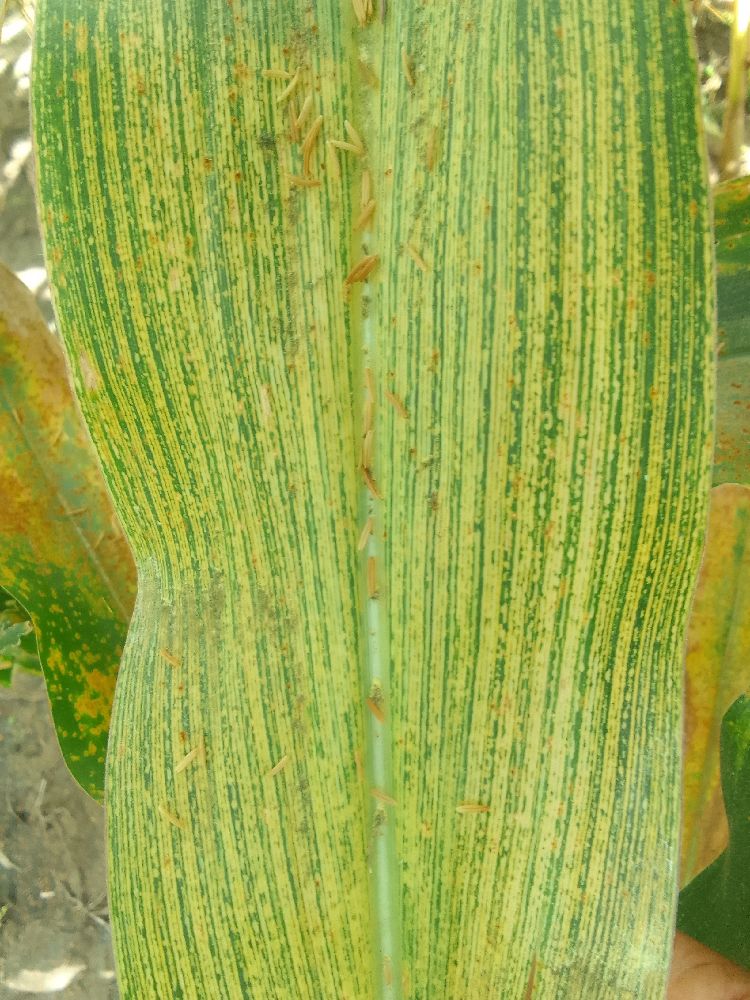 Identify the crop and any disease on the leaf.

maize, maize streak virus
